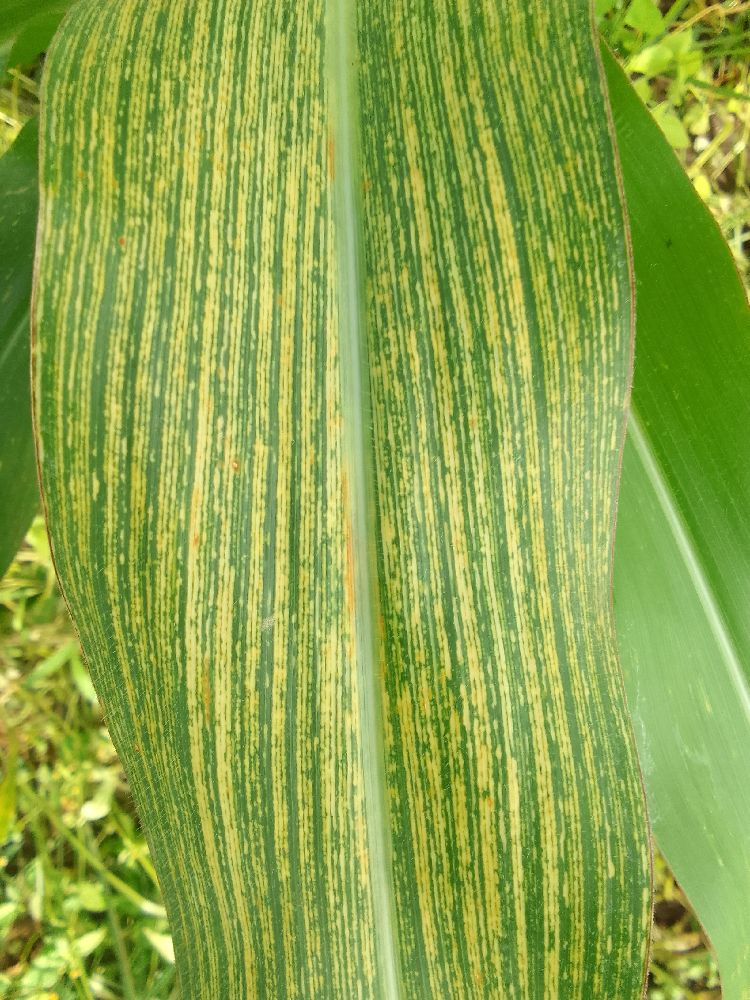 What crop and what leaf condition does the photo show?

maize, maize streak virus
